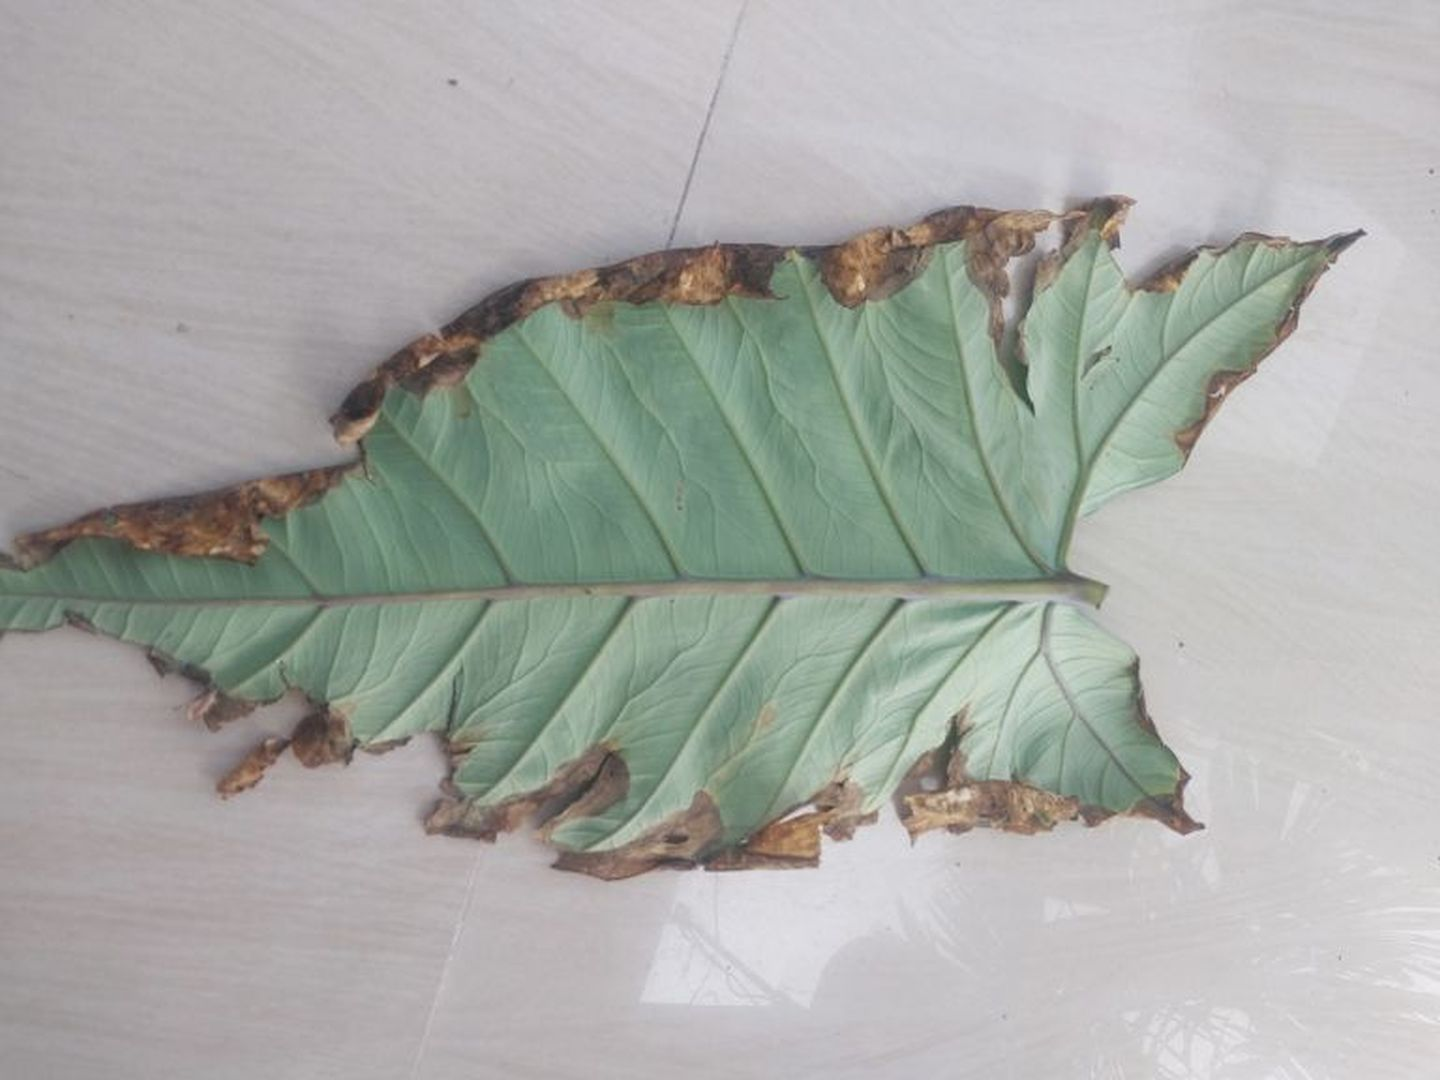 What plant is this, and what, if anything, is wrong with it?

taro, leaf blight
